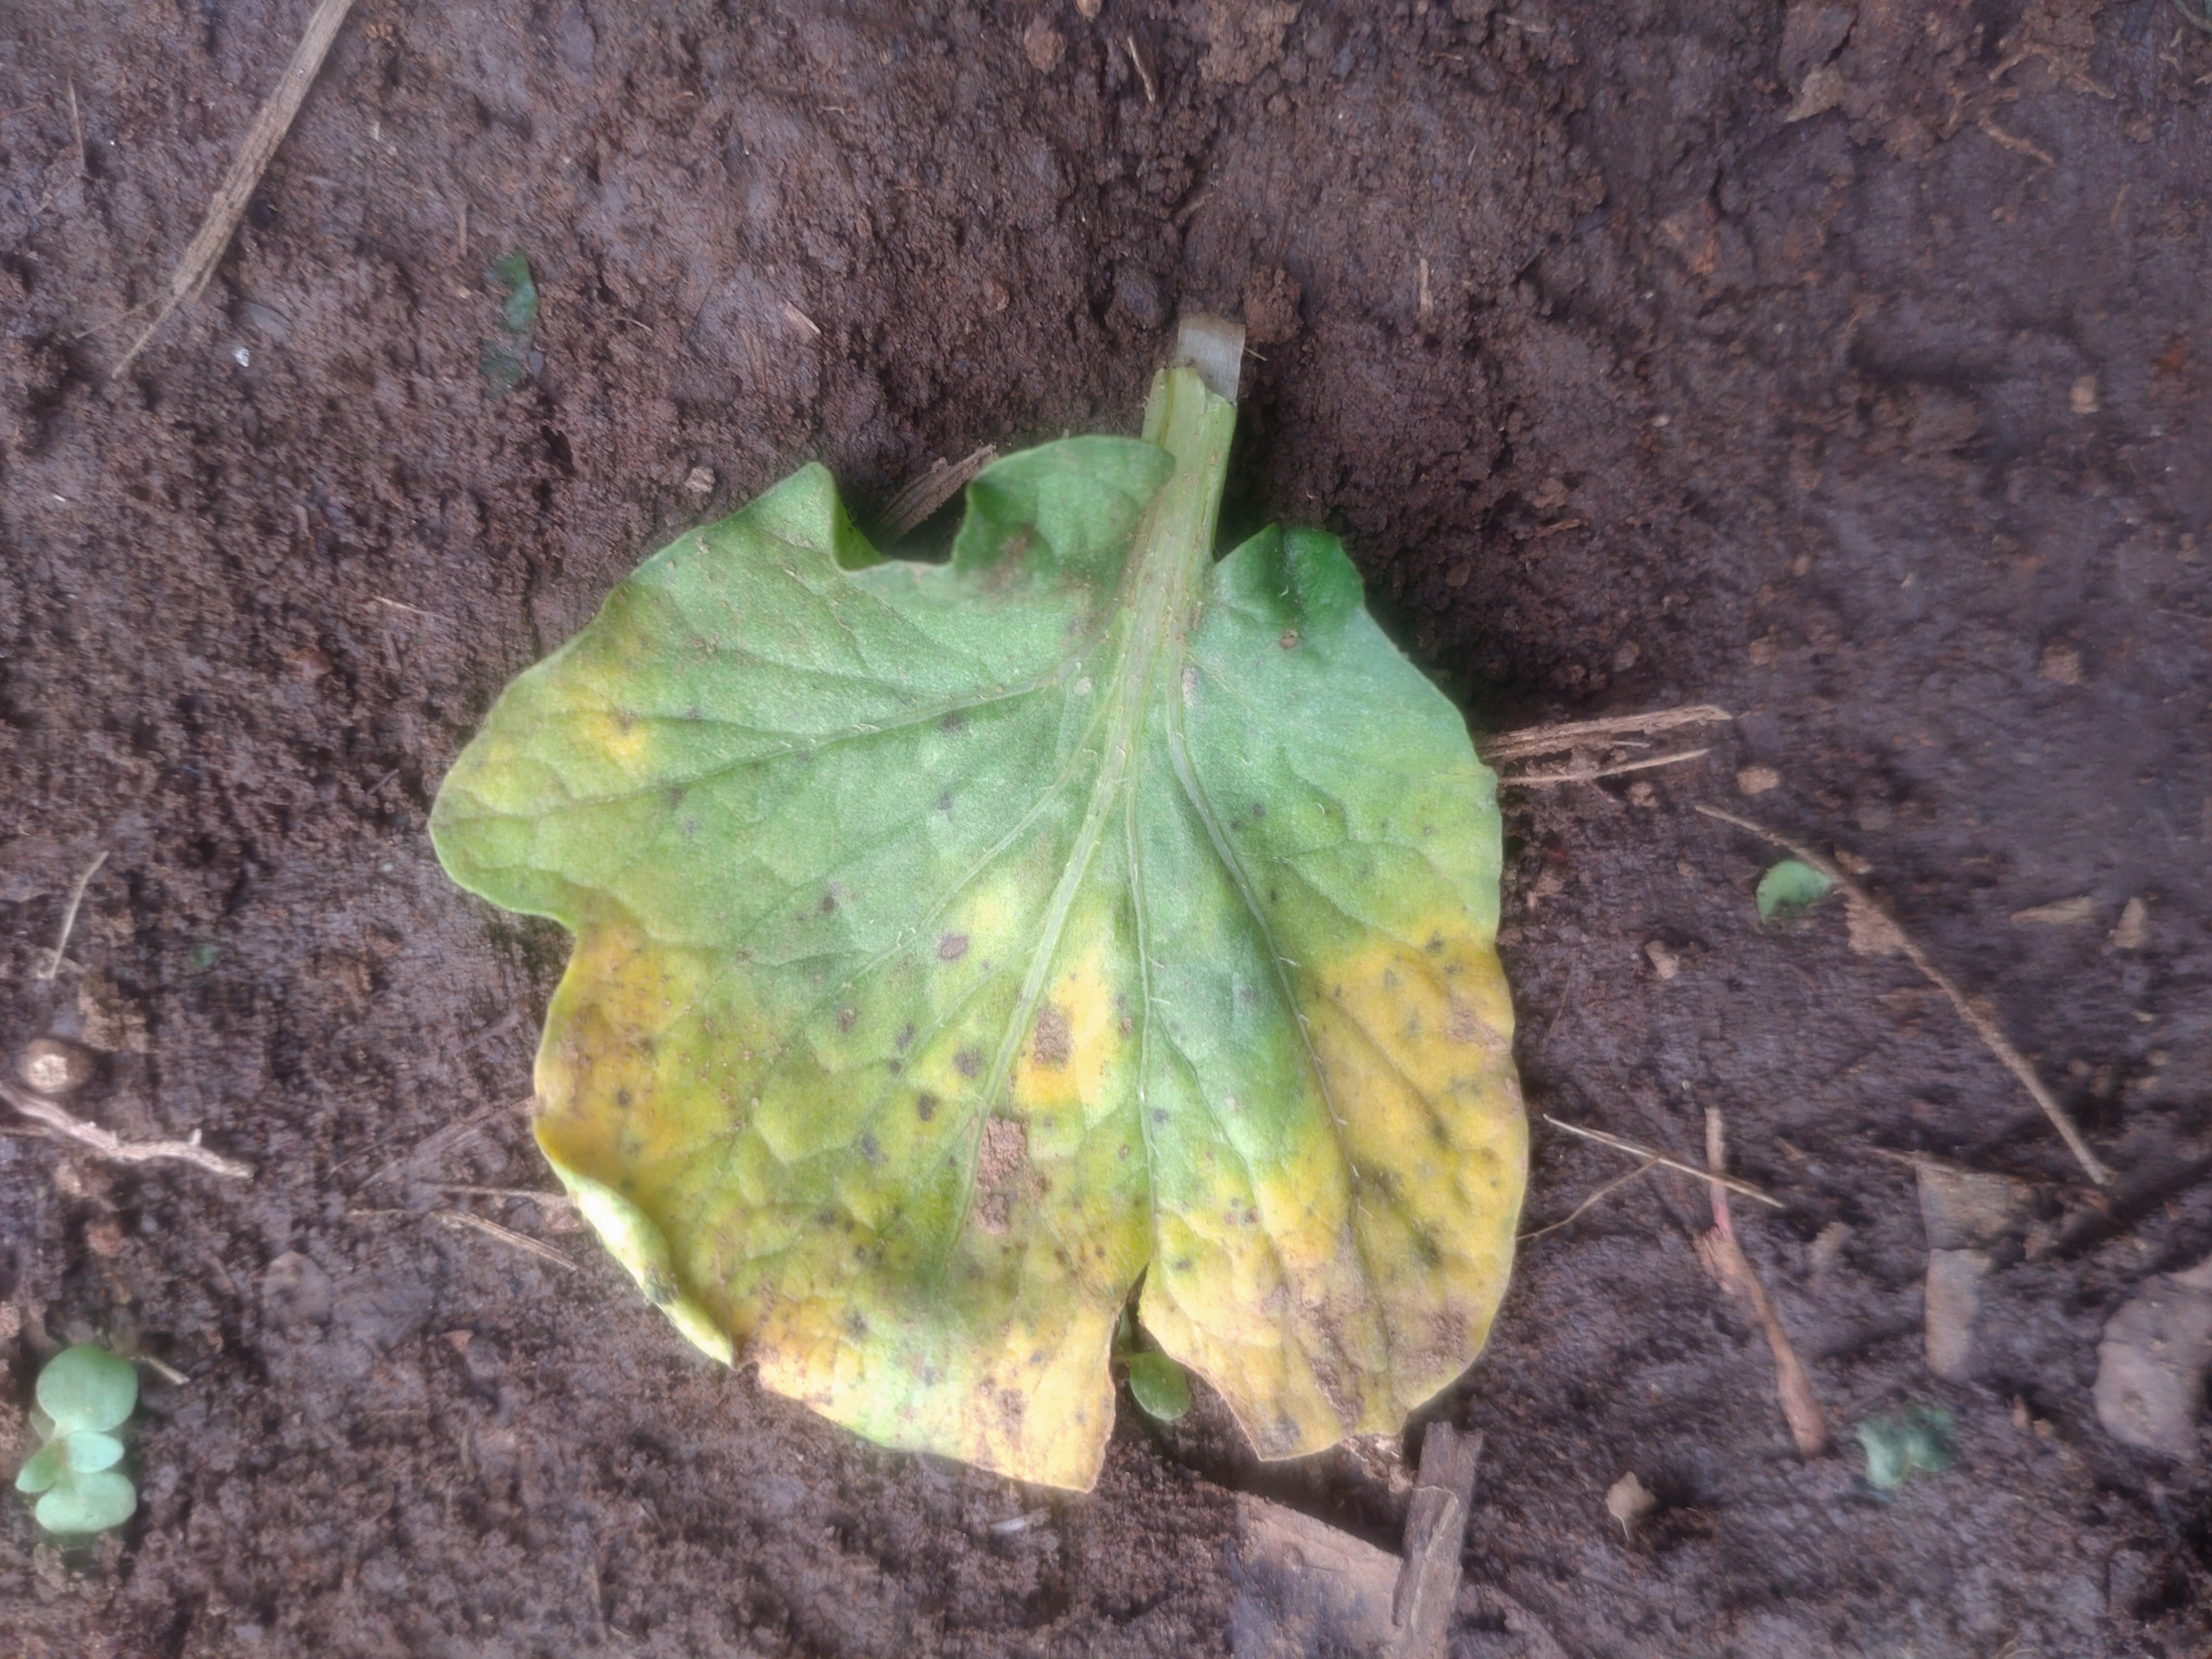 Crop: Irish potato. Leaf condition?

late blight
